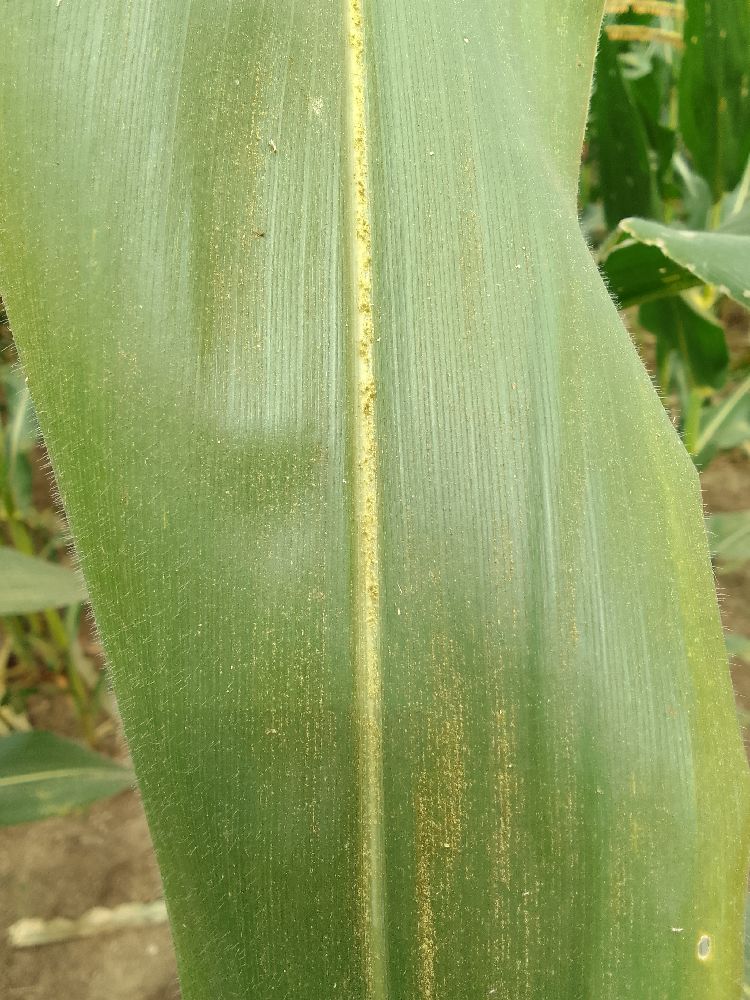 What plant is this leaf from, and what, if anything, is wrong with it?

maize, healthy
